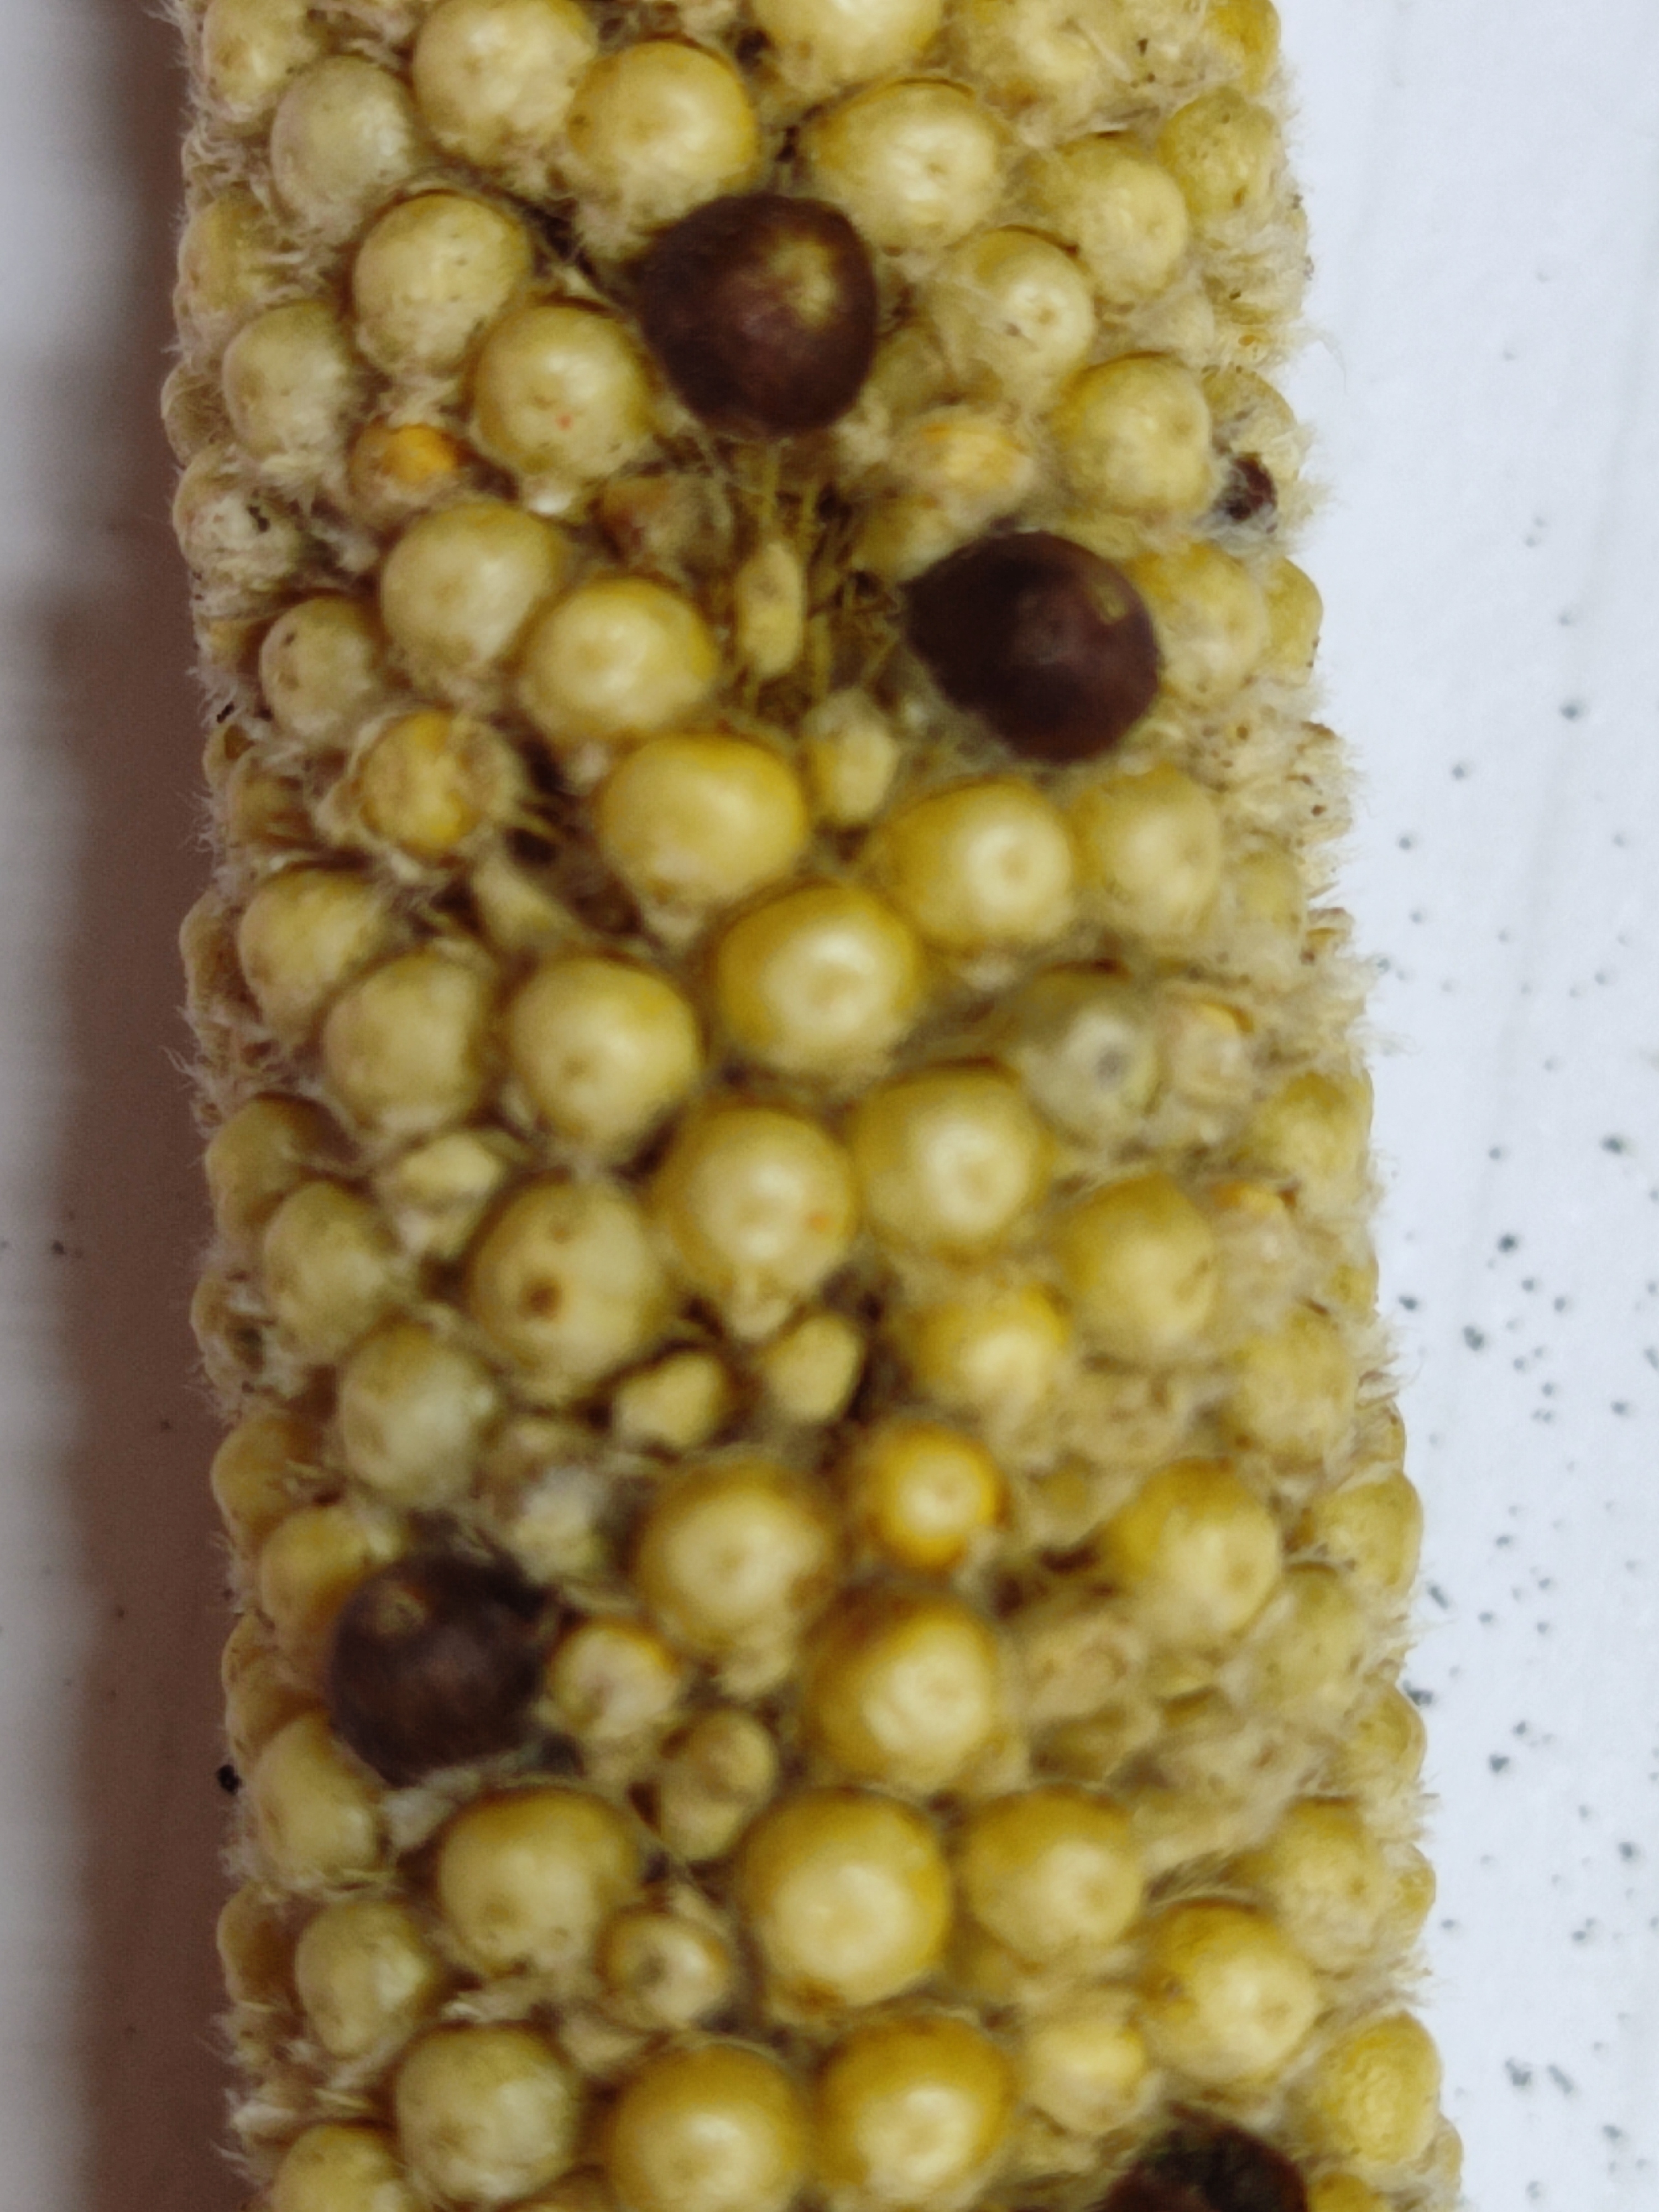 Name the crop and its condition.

pearl millet, smut
